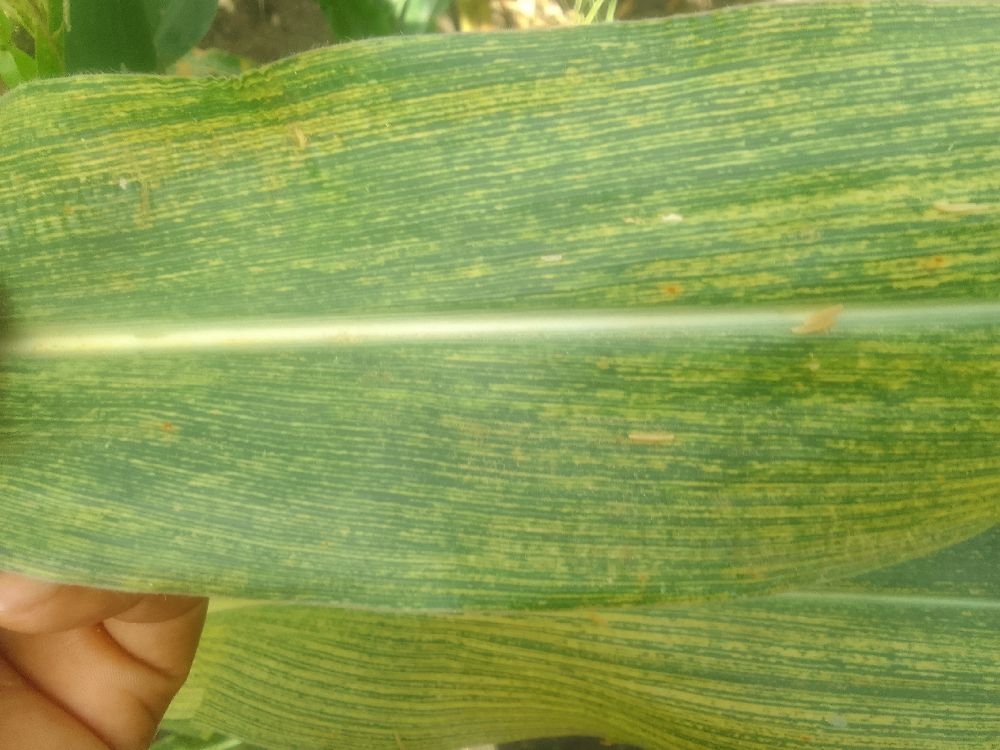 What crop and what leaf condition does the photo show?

maize, maize streak virus
